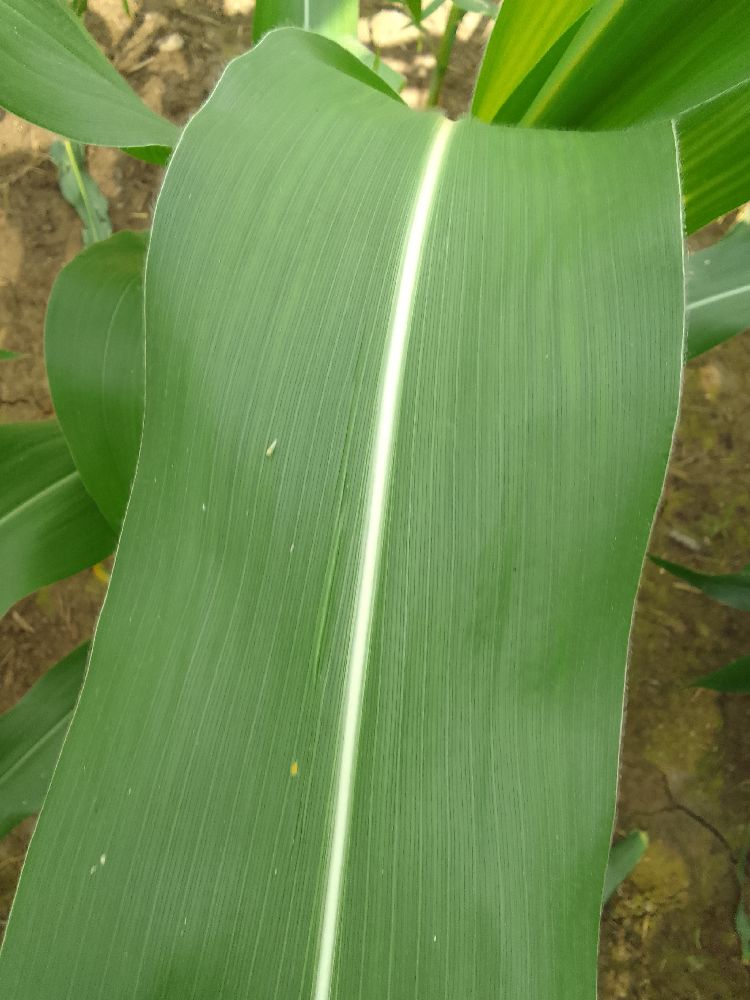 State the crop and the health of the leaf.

maize, healthy
